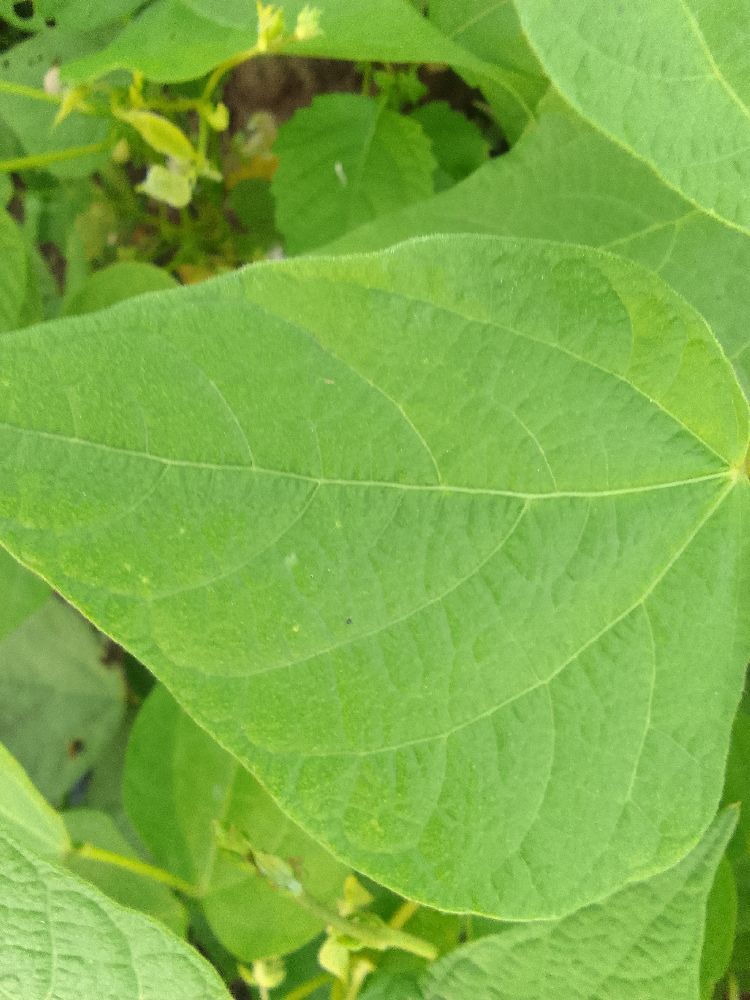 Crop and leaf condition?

common bean, healthy
